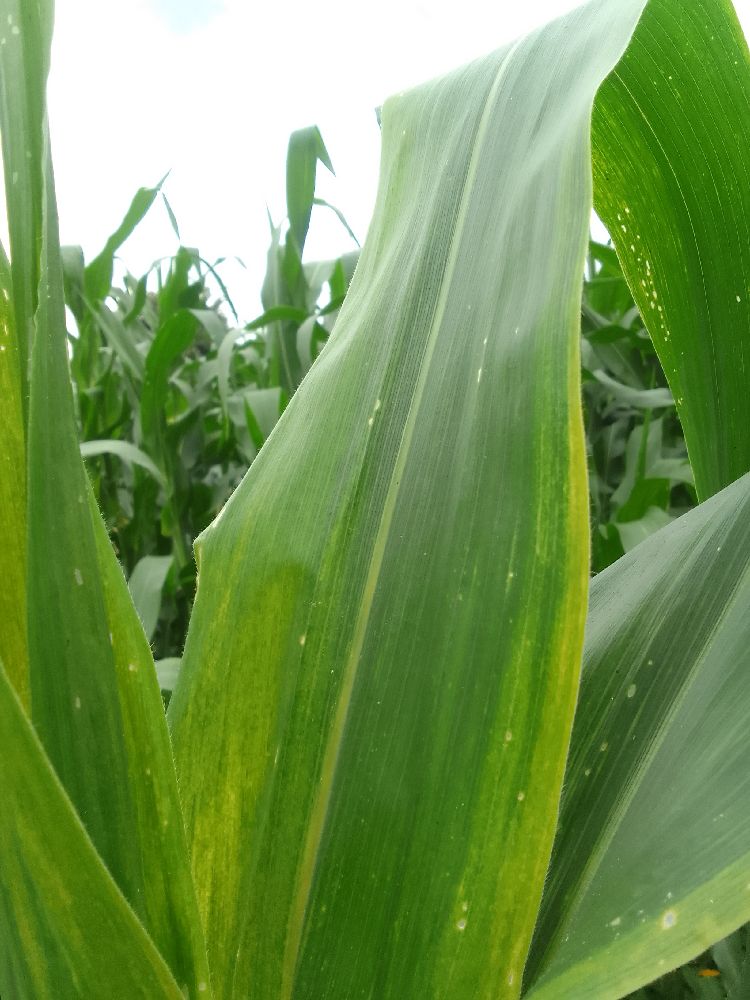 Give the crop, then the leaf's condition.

maize, maize lethal necrosis
